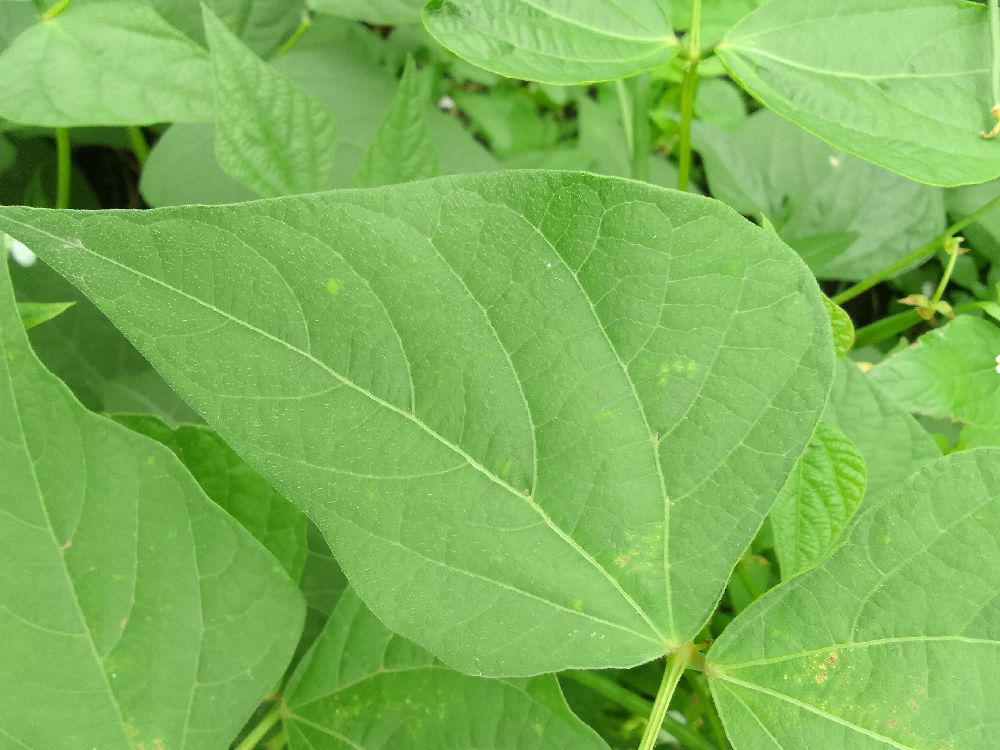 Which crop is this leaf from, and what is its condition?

common bean, healthy
